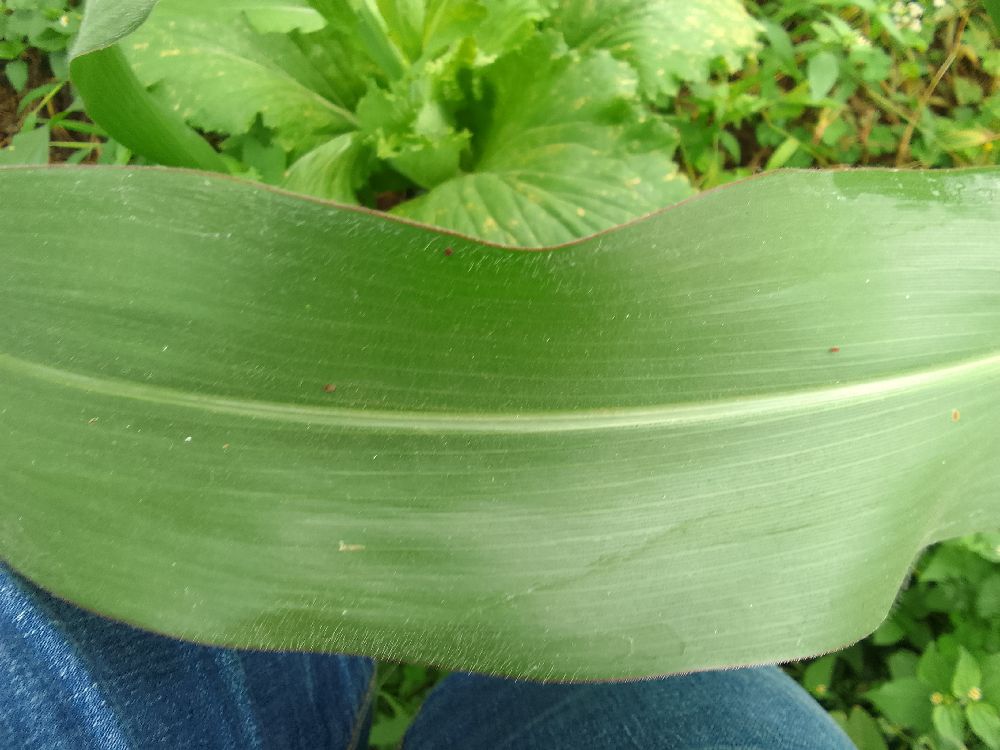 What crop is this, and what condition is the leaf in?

maize, healthy
